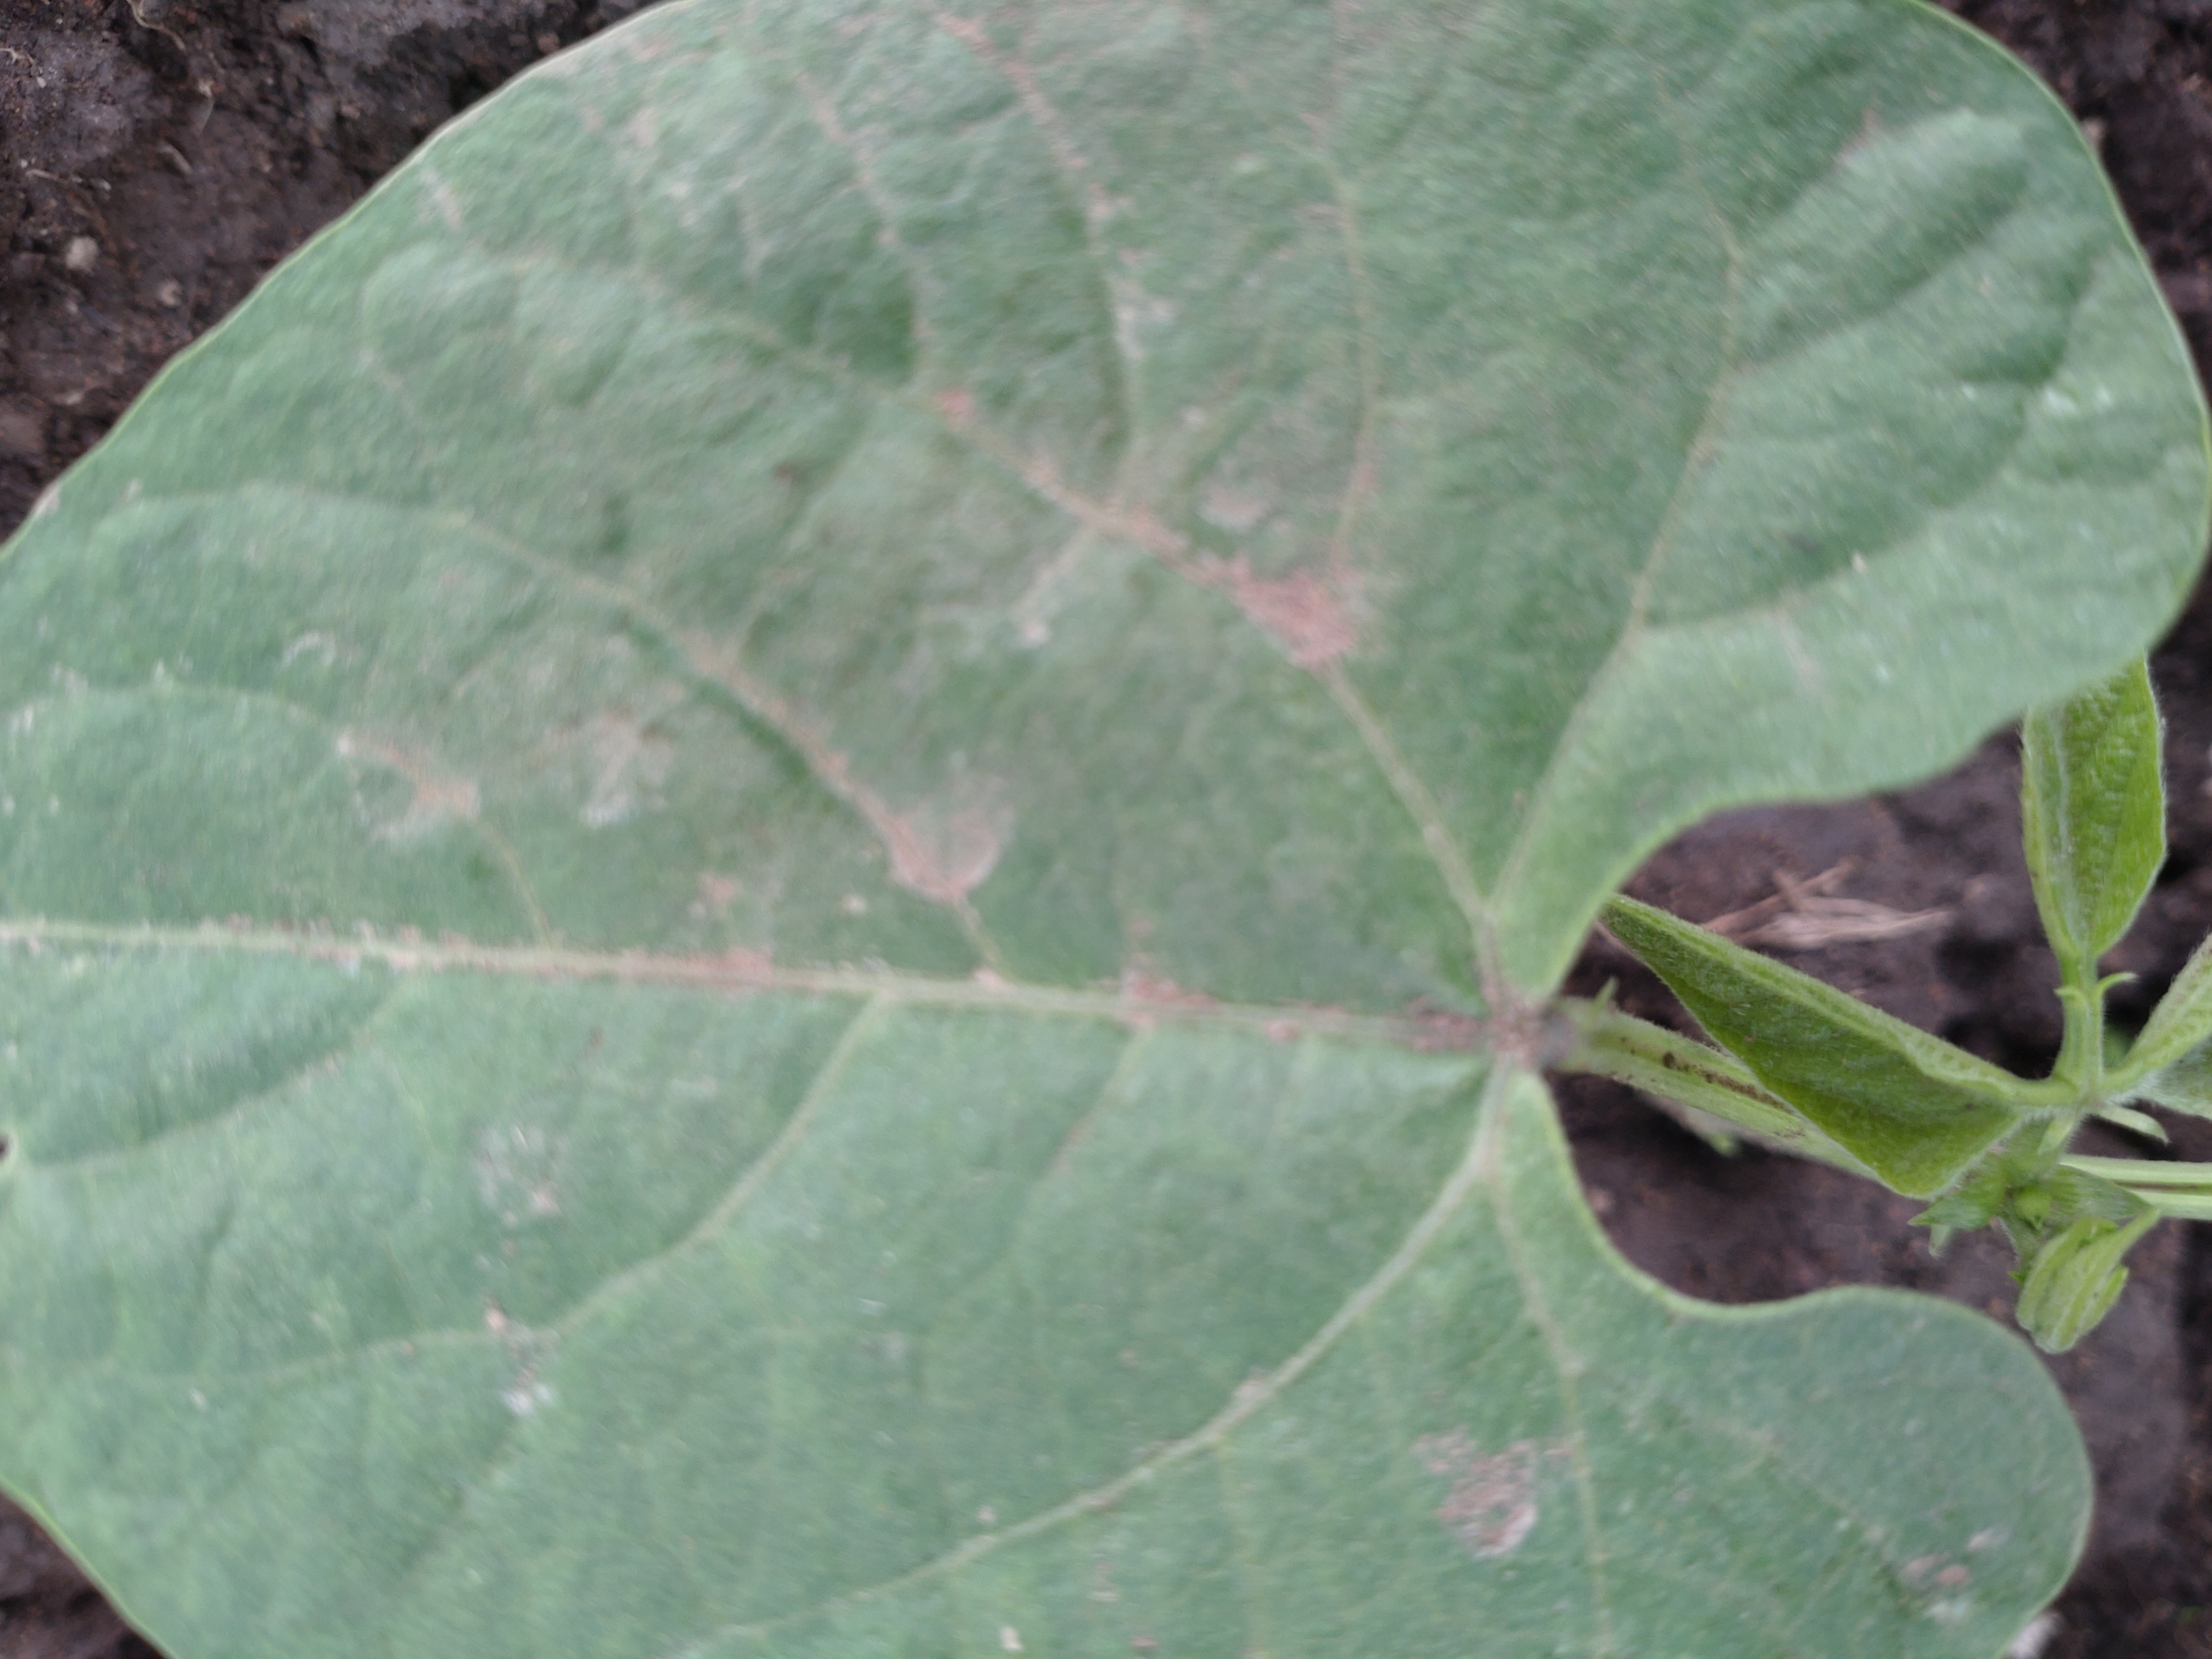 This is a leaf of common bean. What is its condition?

healthy
